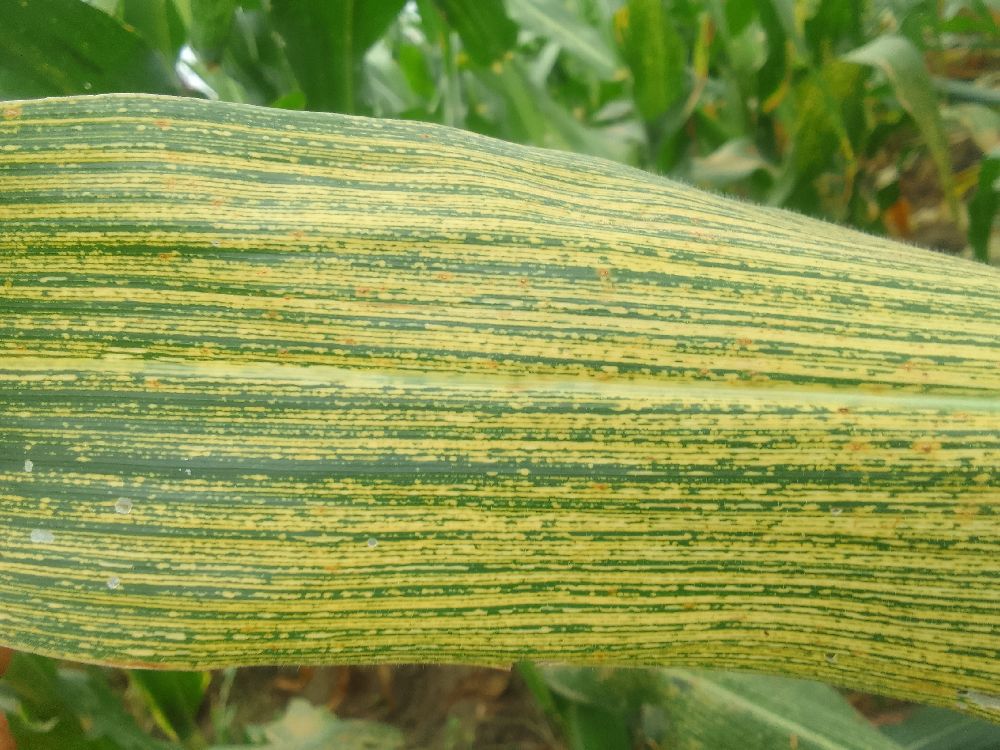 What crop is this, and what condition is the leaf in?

maize, maize streak virus
